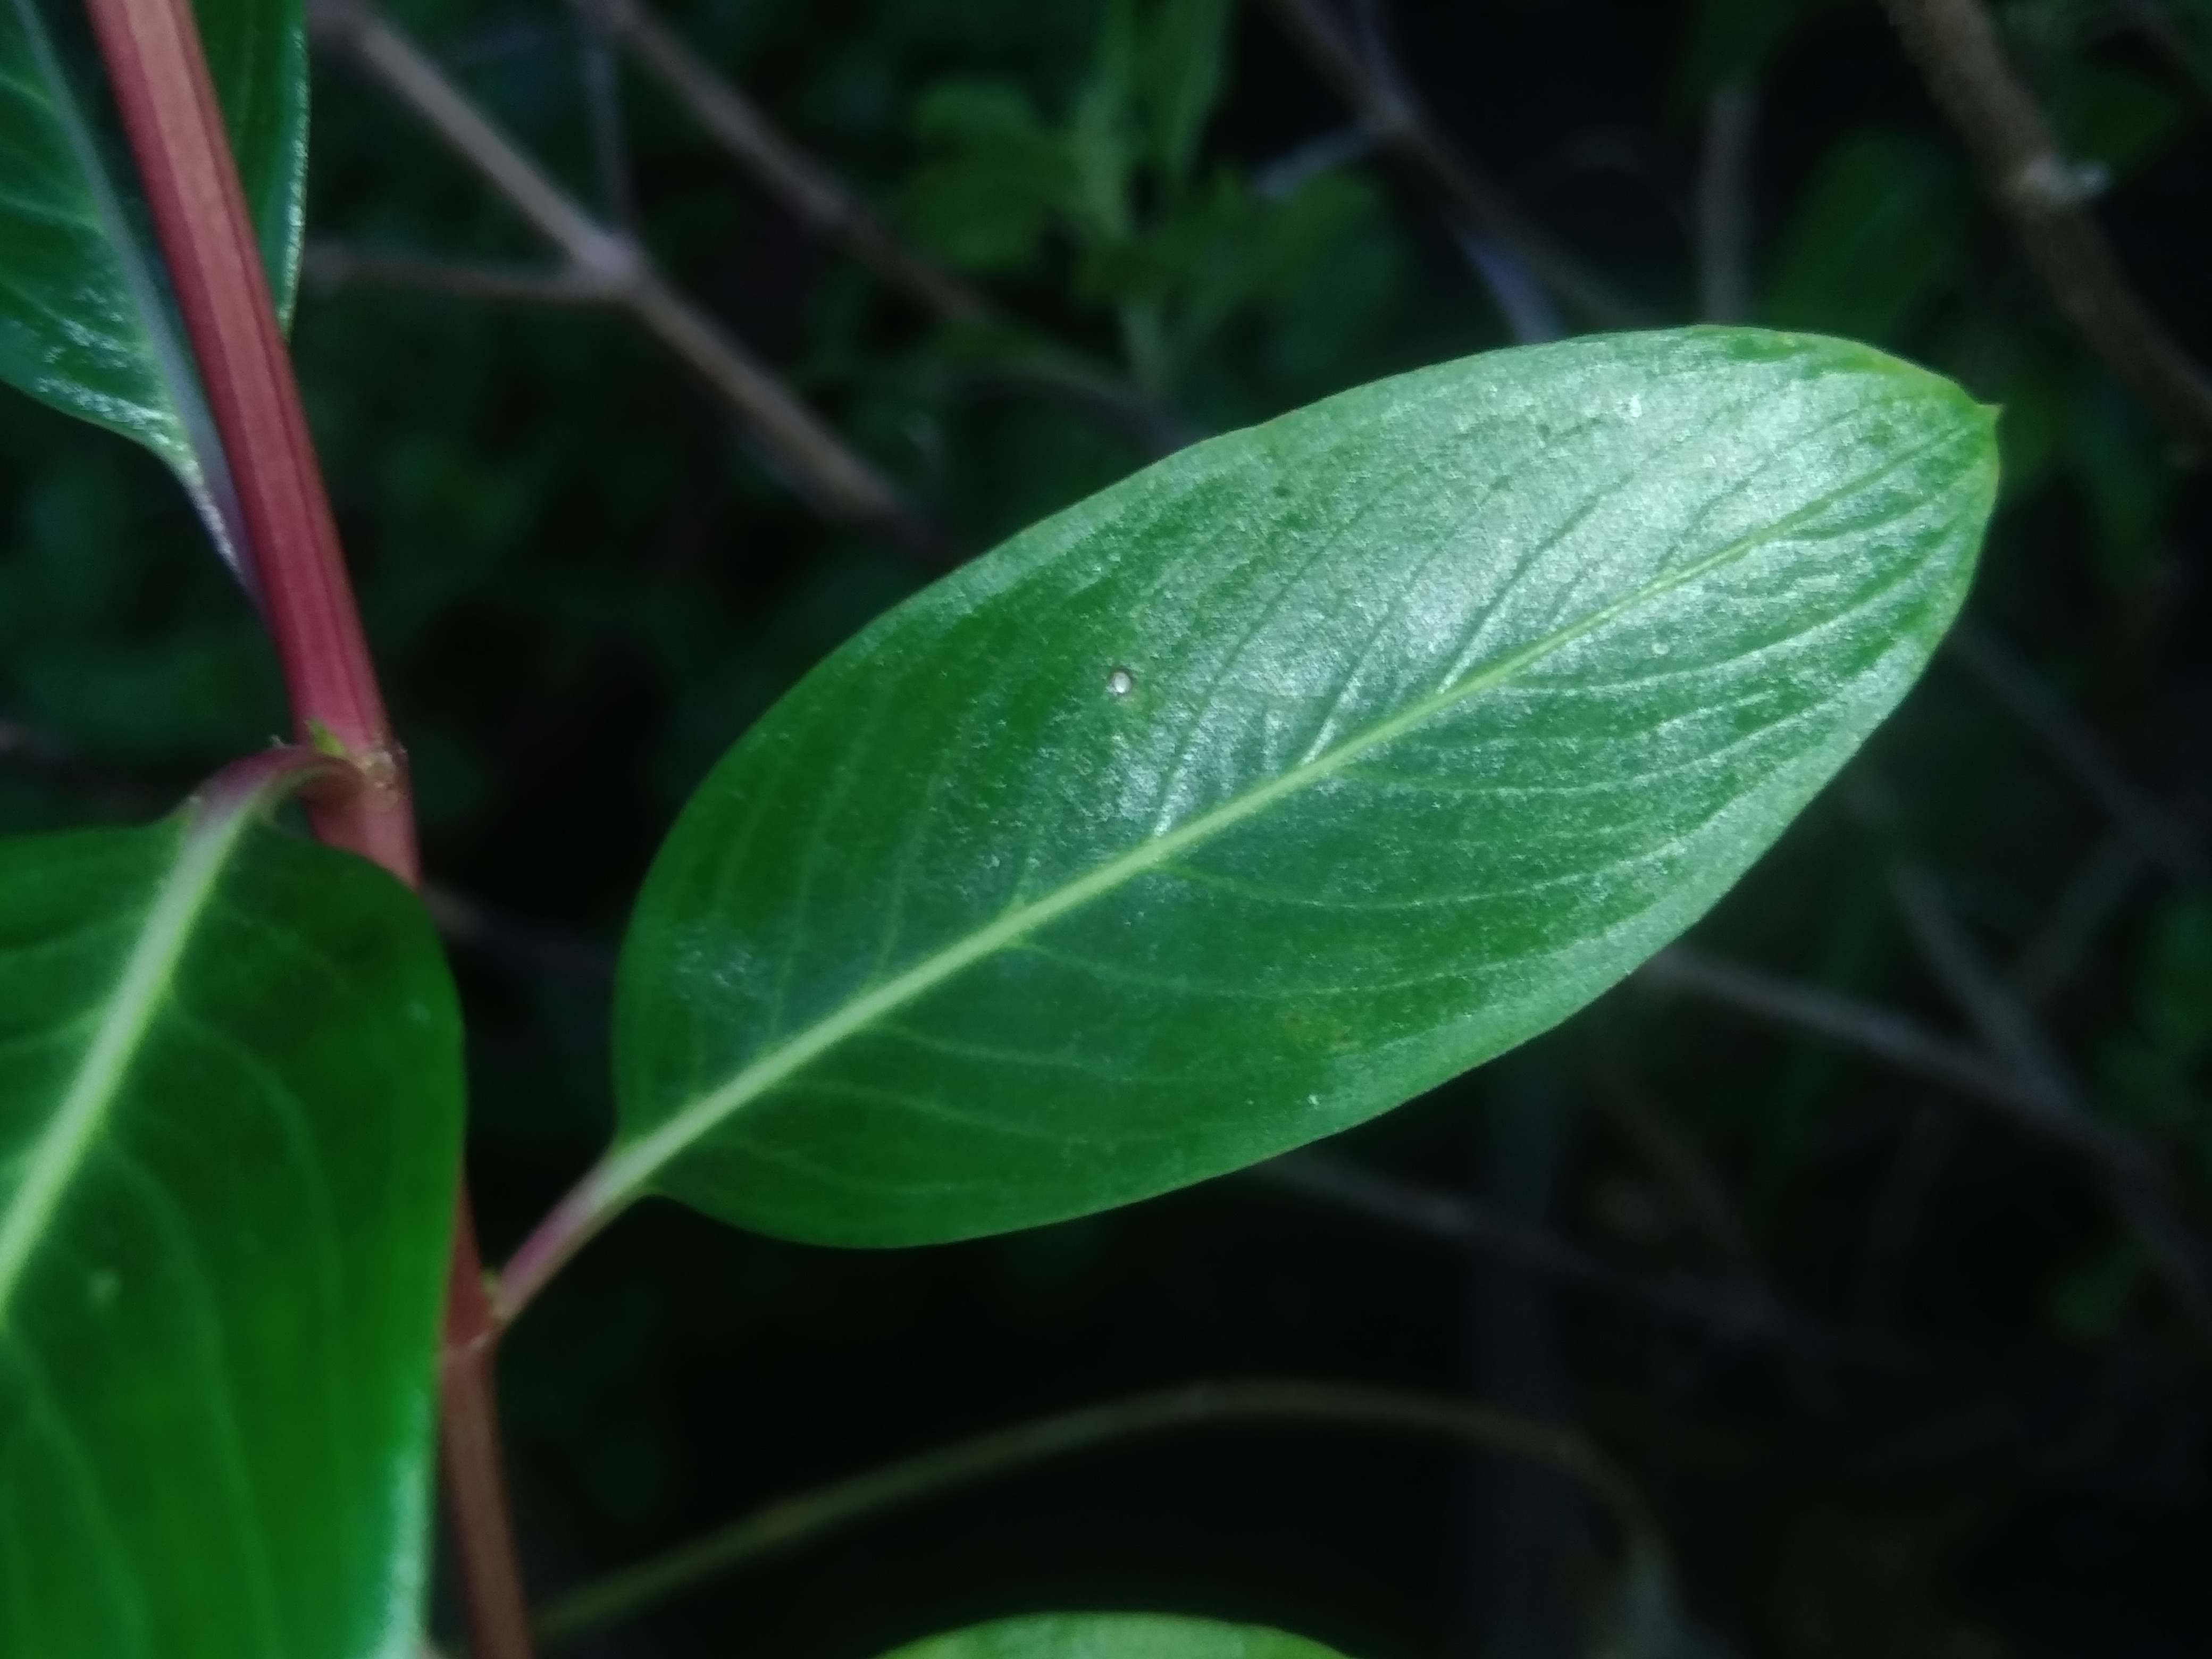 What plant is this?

rose periwinkle
